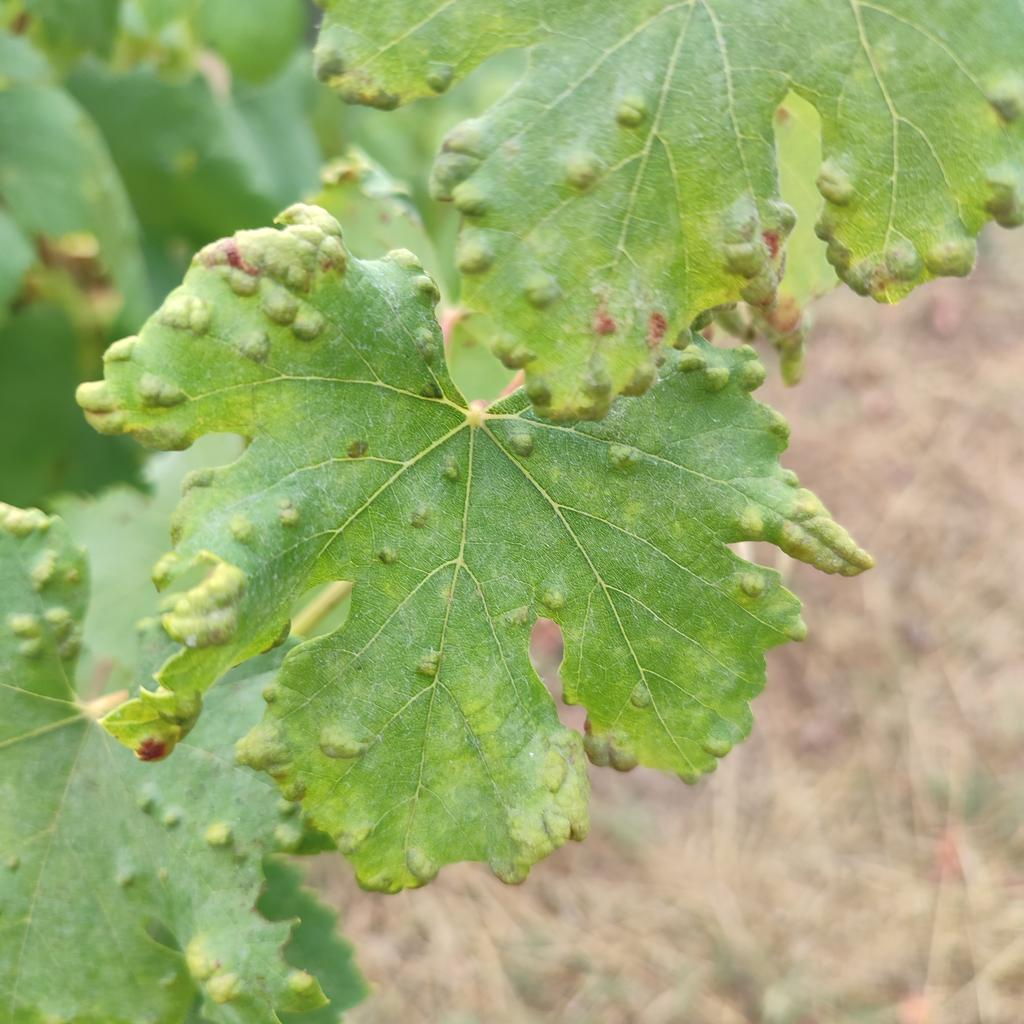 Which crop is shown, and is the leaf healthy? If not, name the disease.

grapevine, erineum mite
